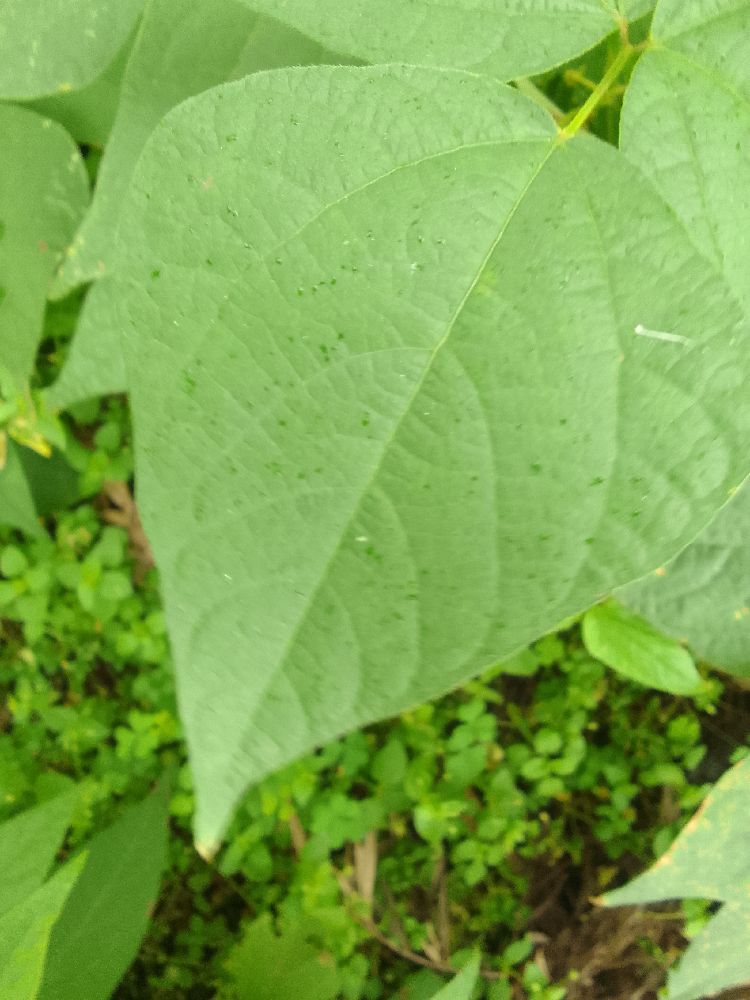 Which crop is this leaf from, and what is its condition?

common bean, healthy
